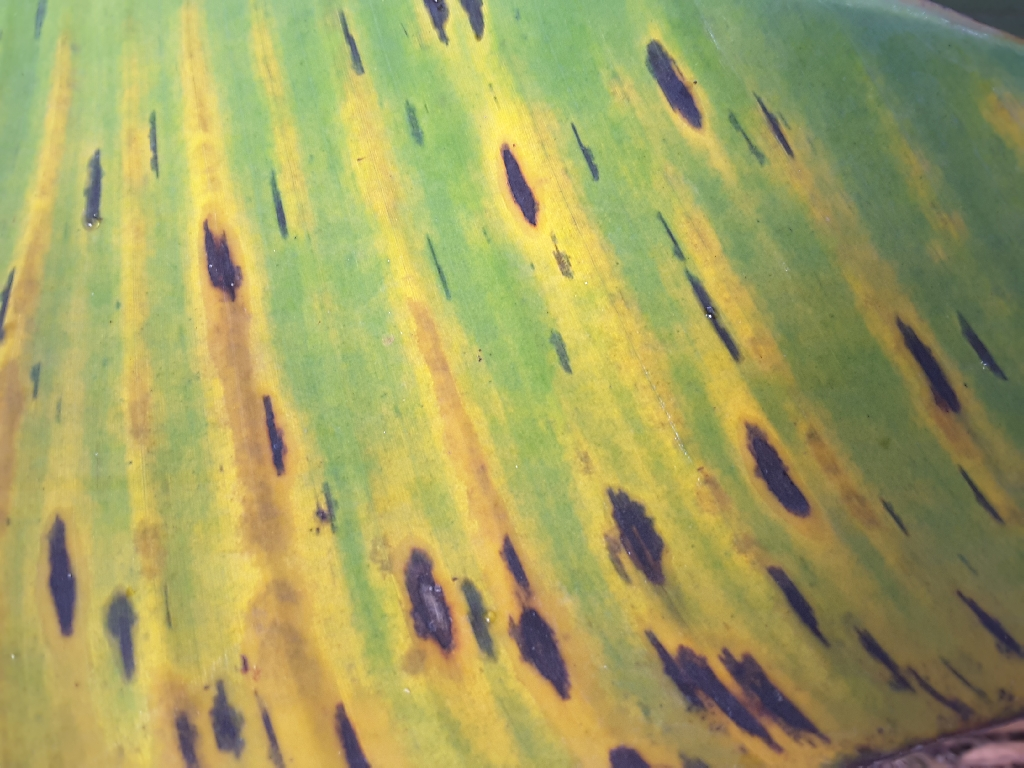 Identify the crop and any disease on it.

banana, black sigatoka
